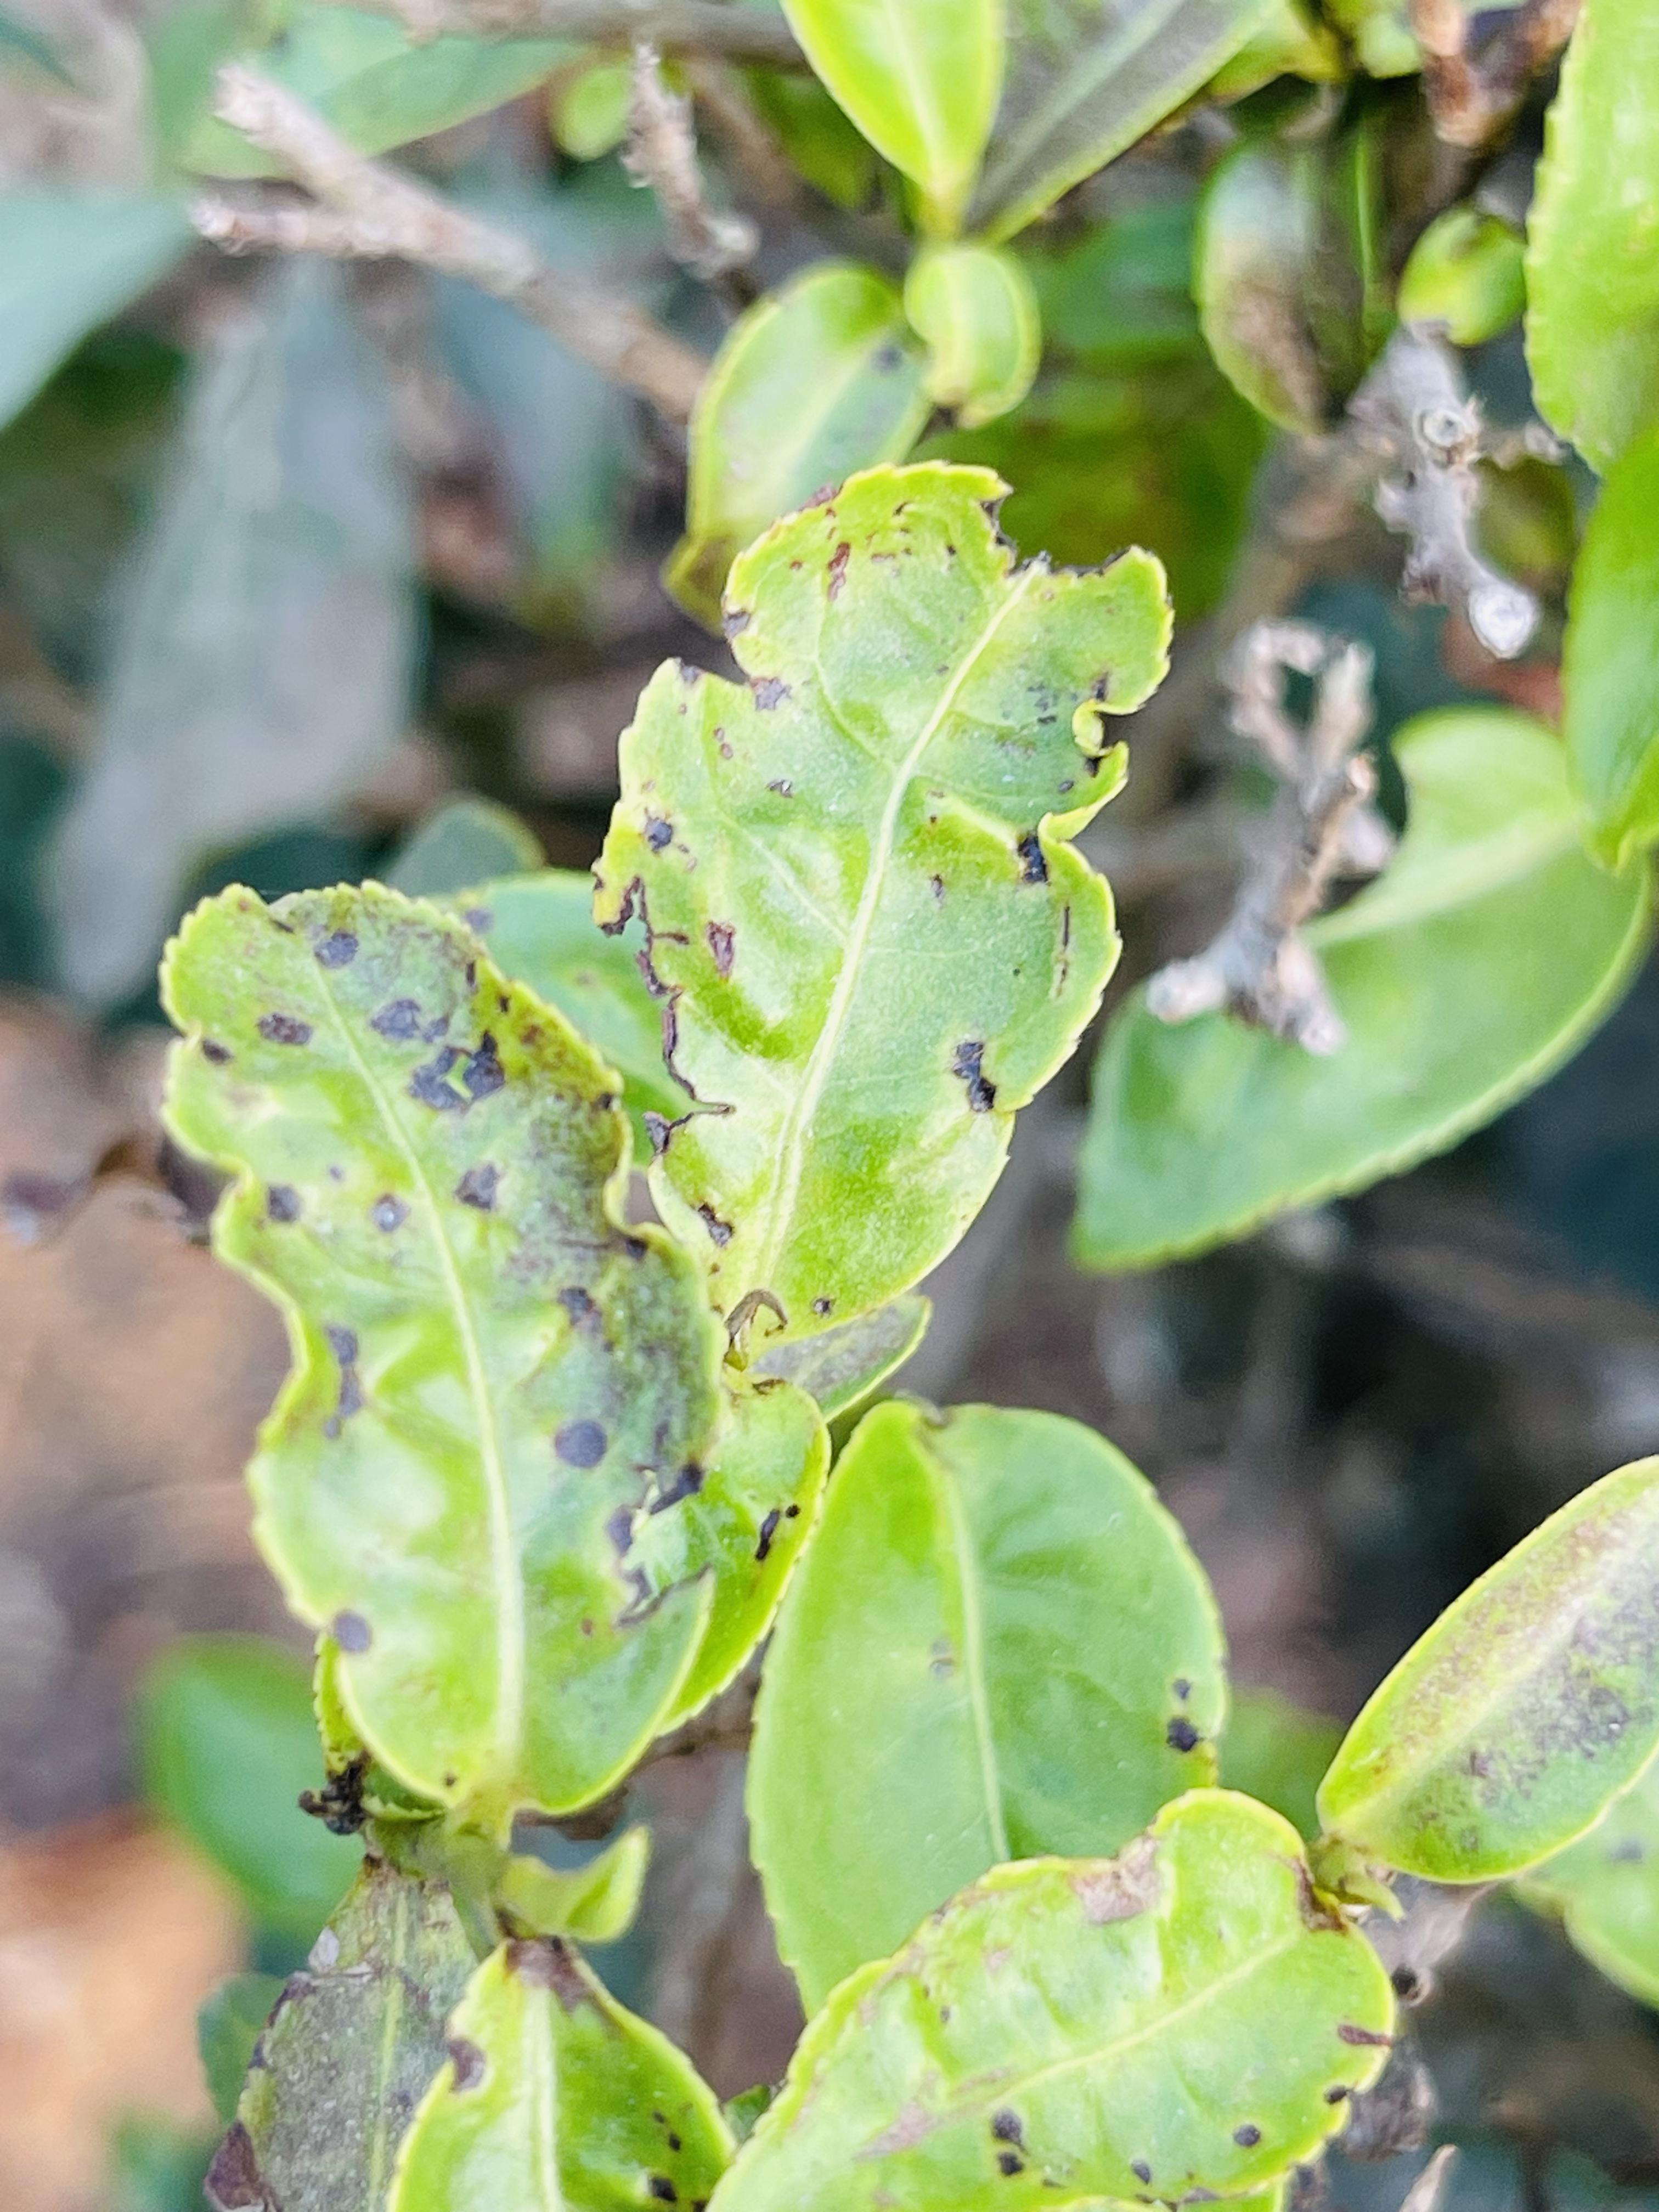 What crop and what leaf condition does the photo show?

tea, helopeltis
